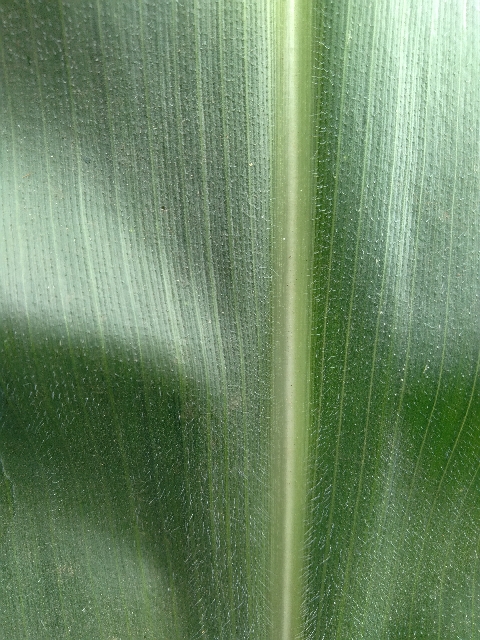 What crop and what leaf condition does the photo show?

maize, healthy
